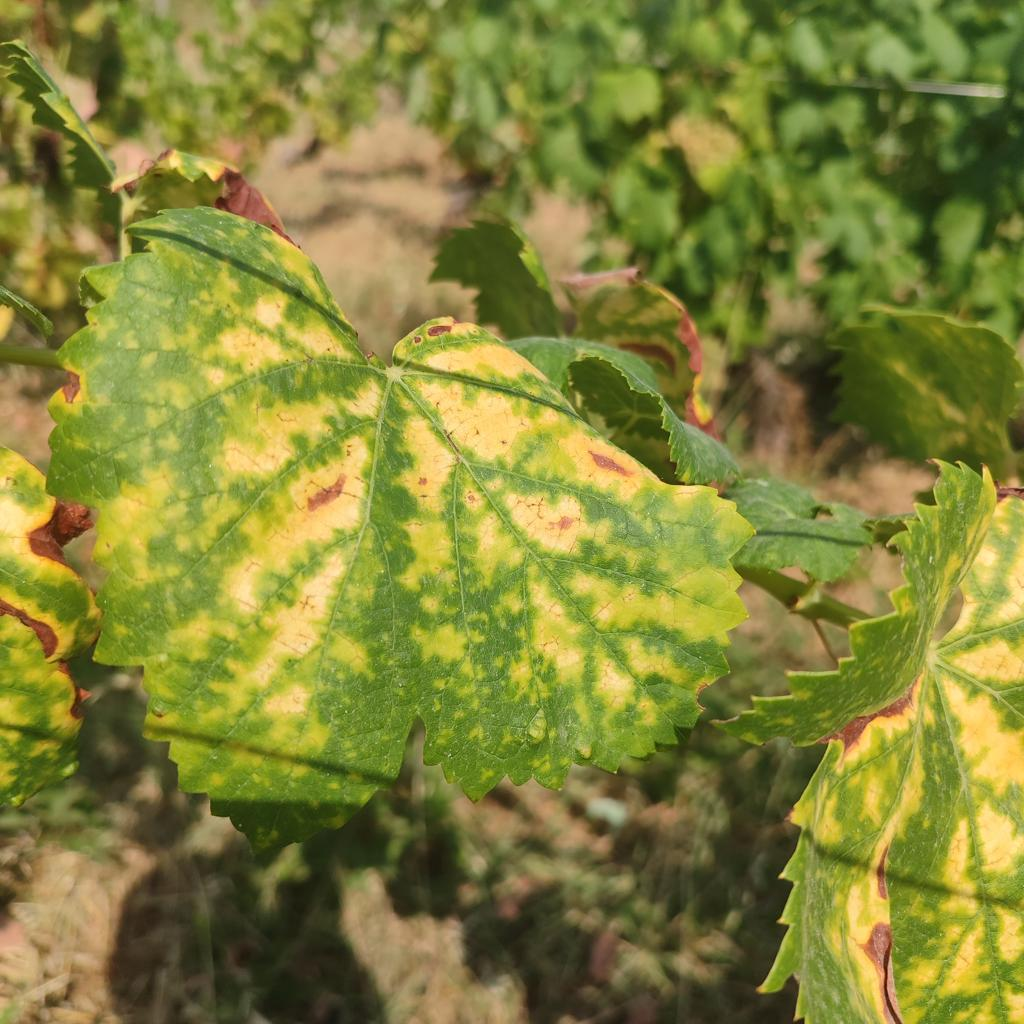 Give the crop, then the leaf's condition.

grapevine, esca complex
